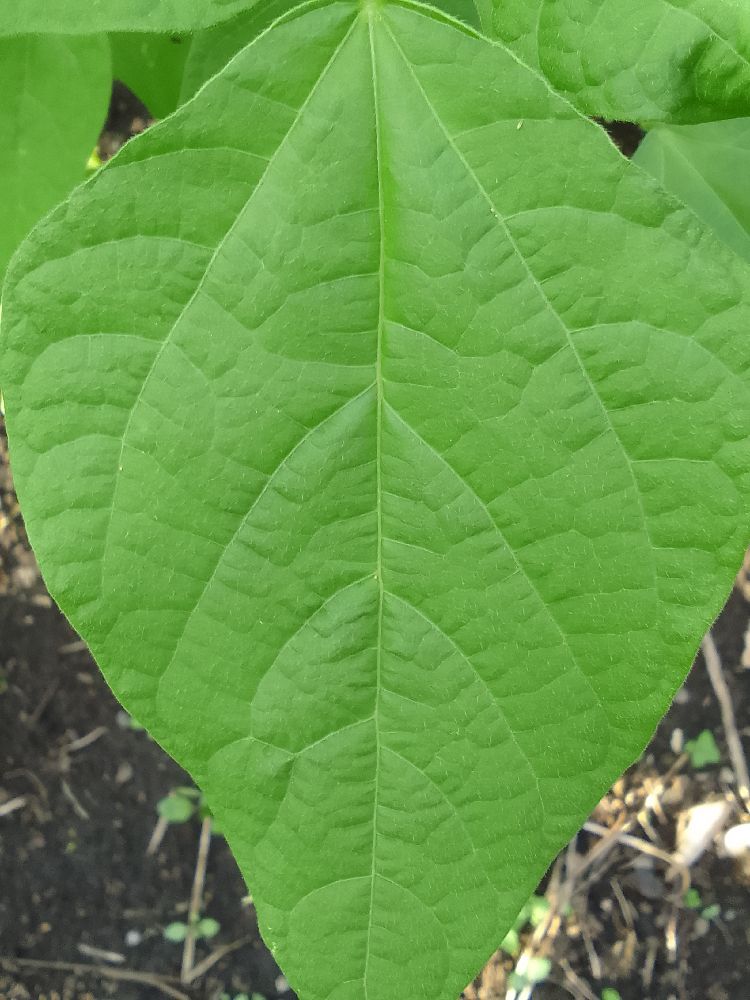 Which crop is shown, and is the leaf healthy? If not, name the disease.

common bean, healthy
